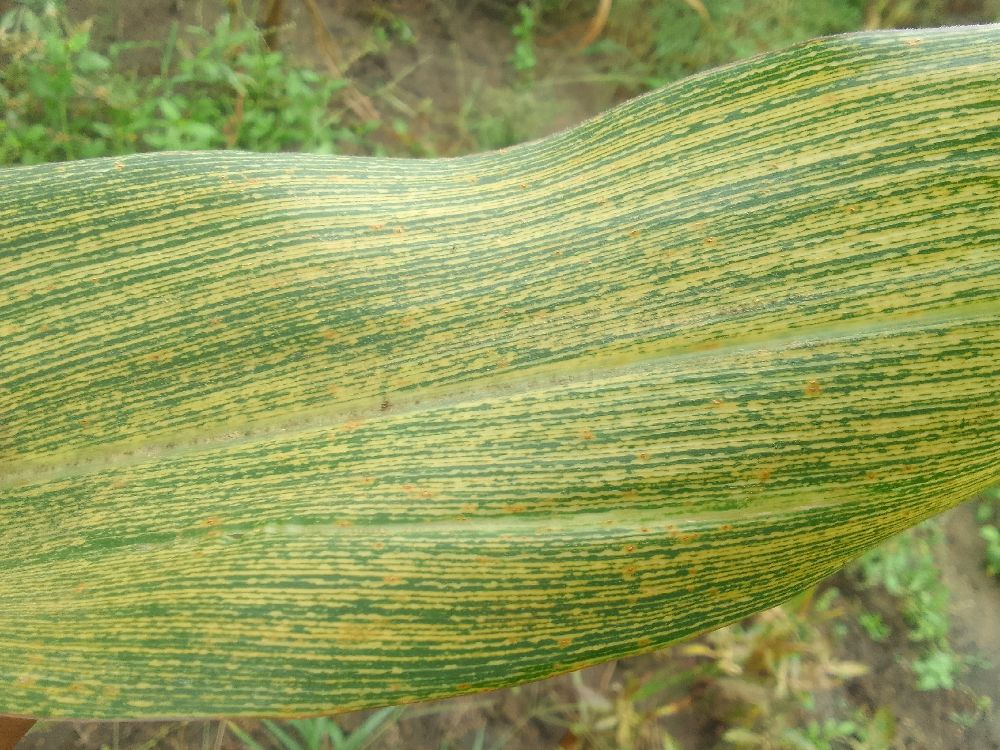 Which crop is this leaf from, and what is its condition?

maize, maize streak virus
